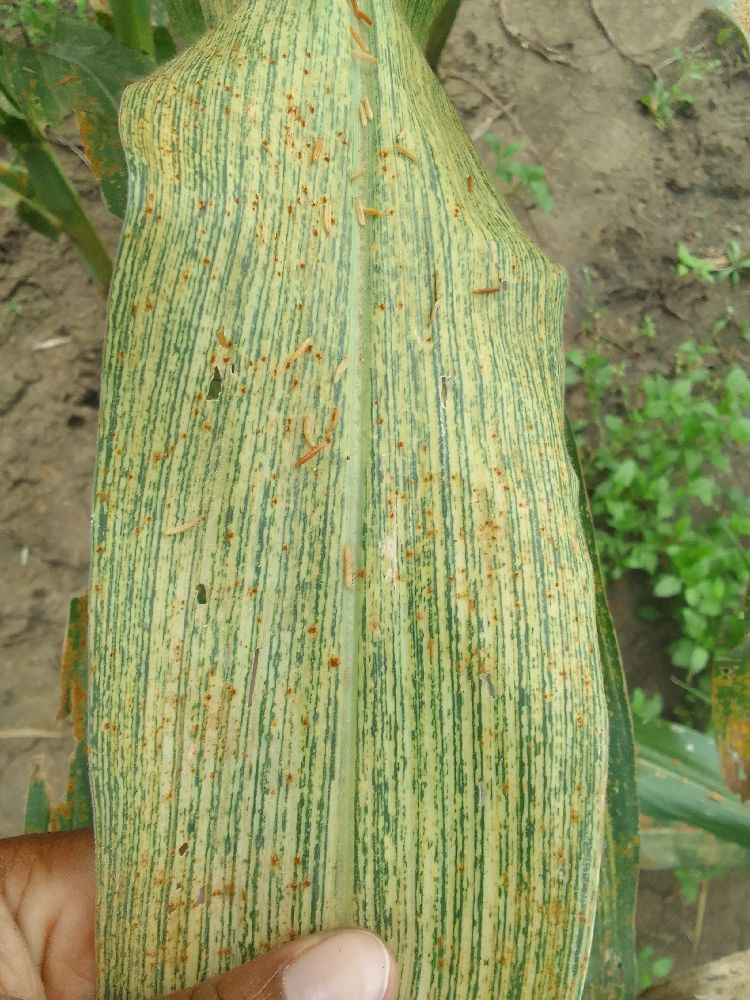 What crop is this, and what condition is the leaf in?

maize, maize streak virus
